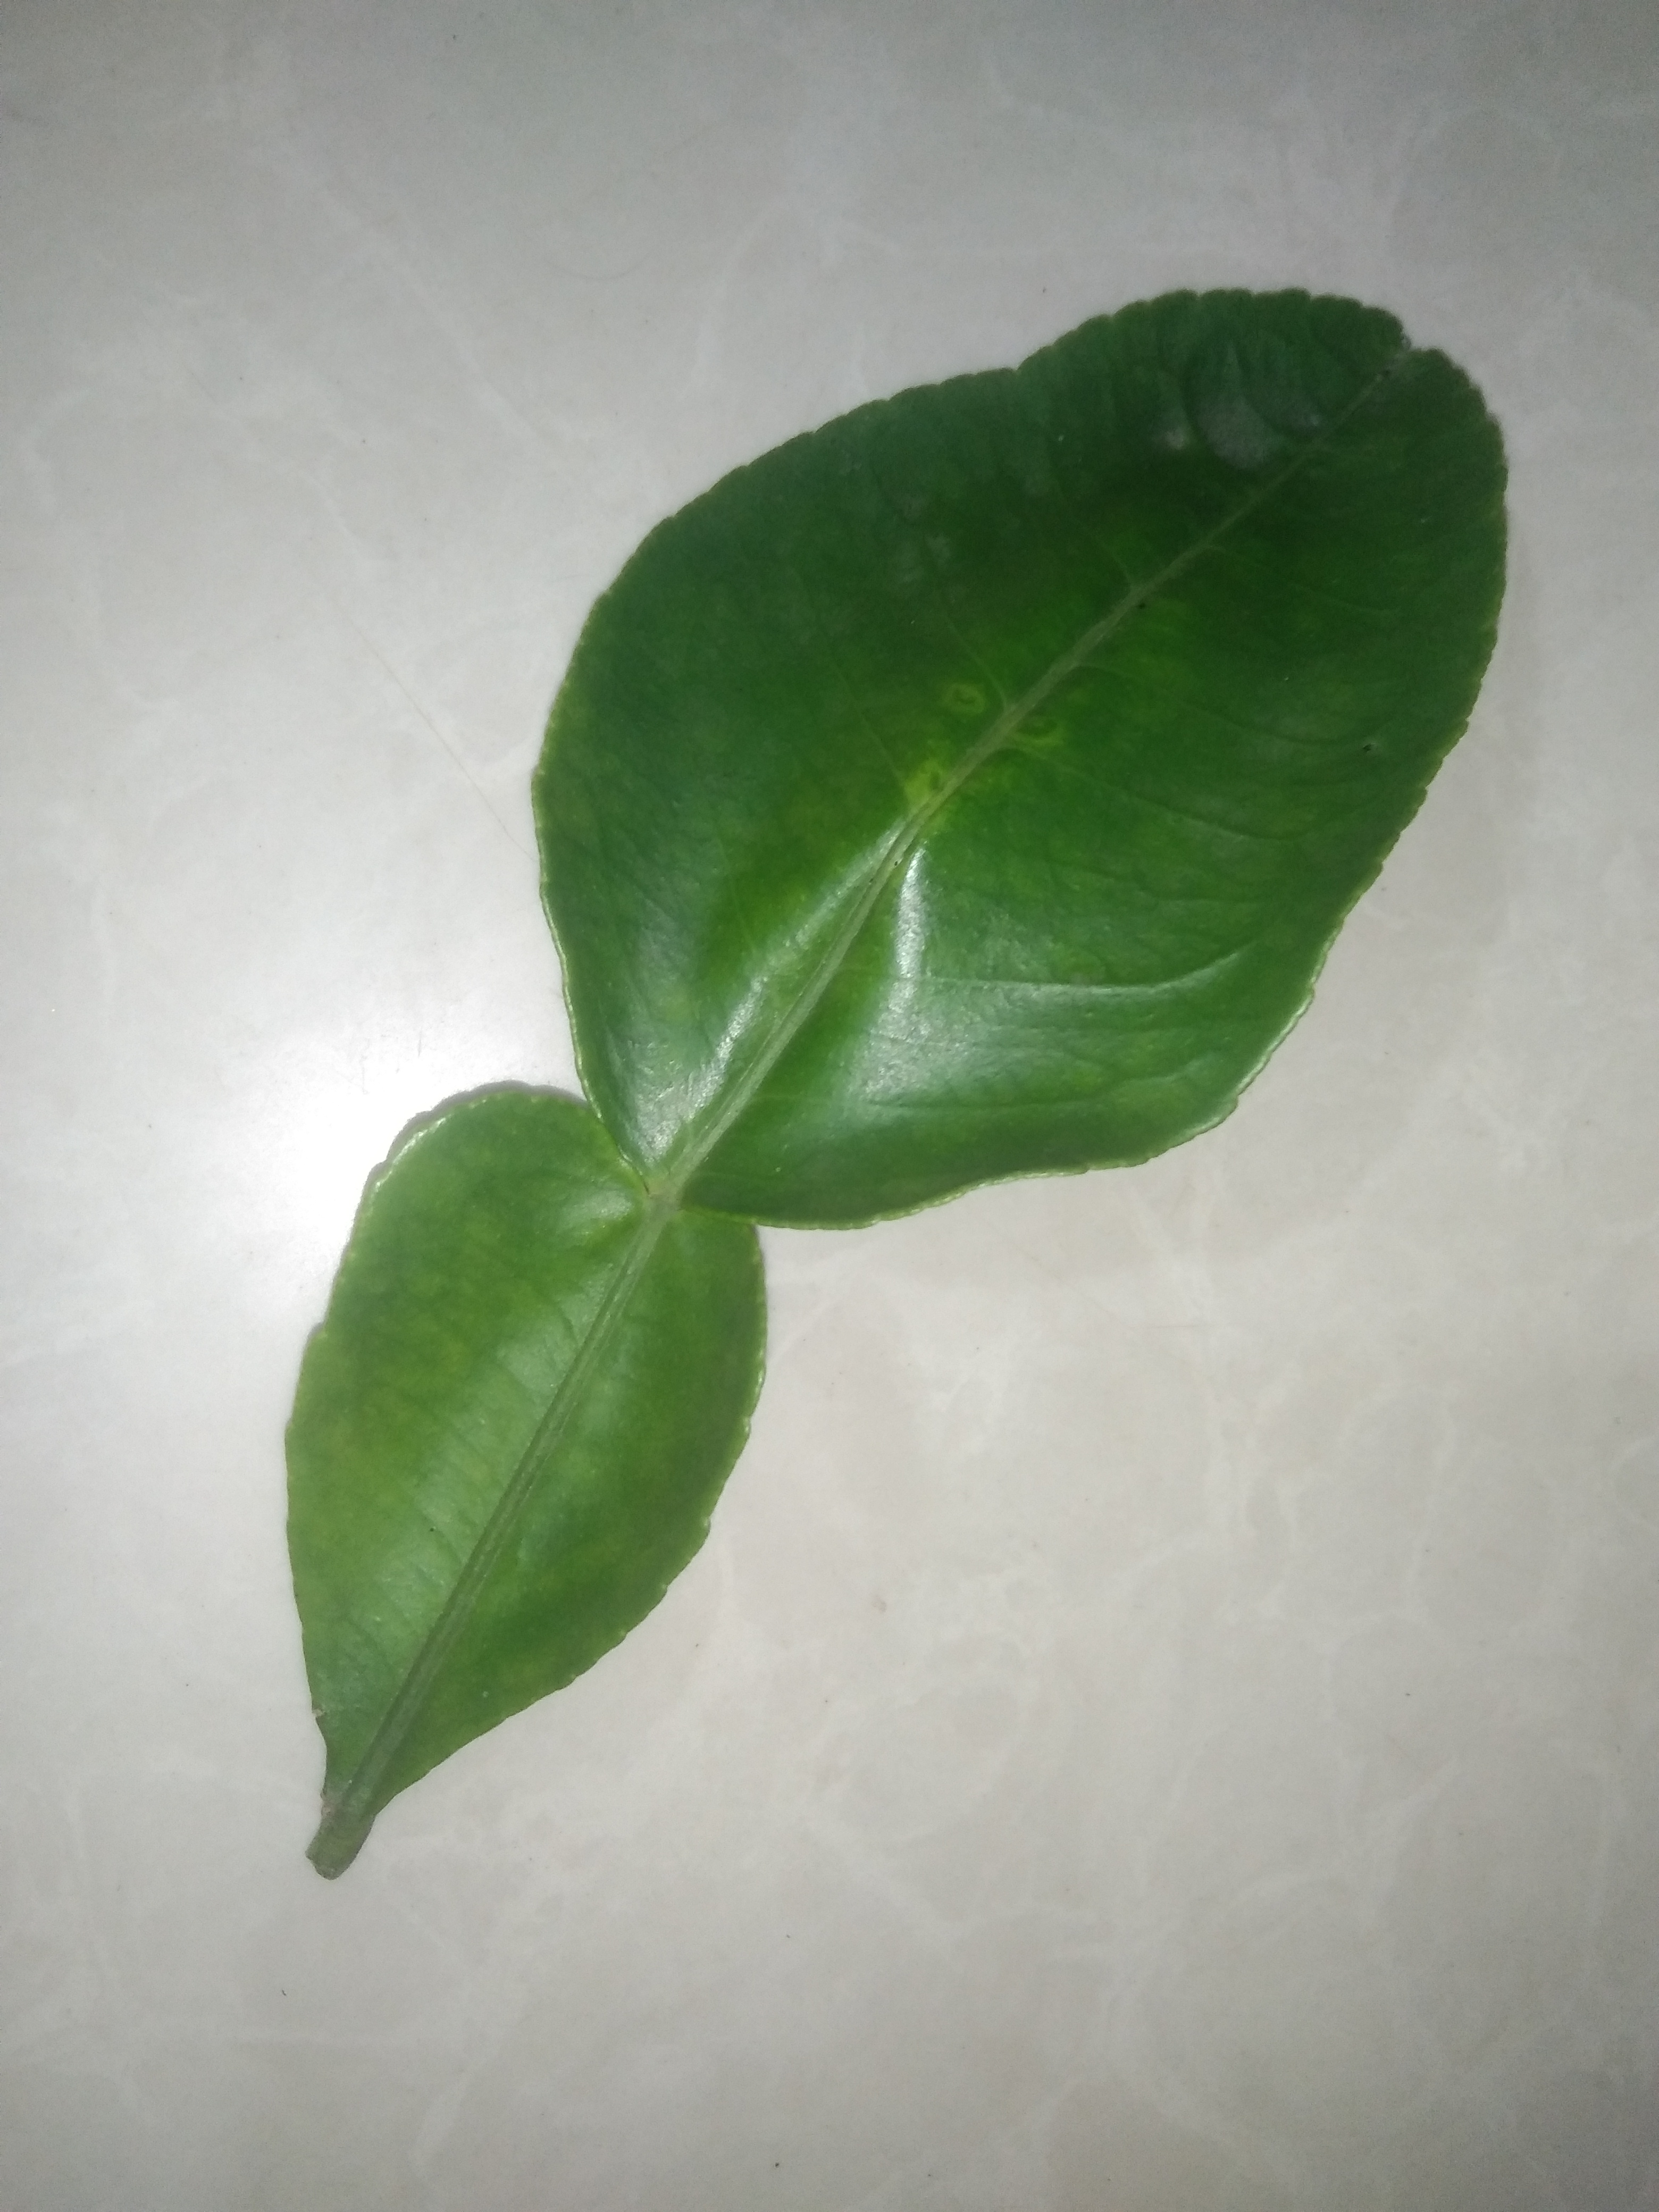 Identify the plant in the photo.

lemon
